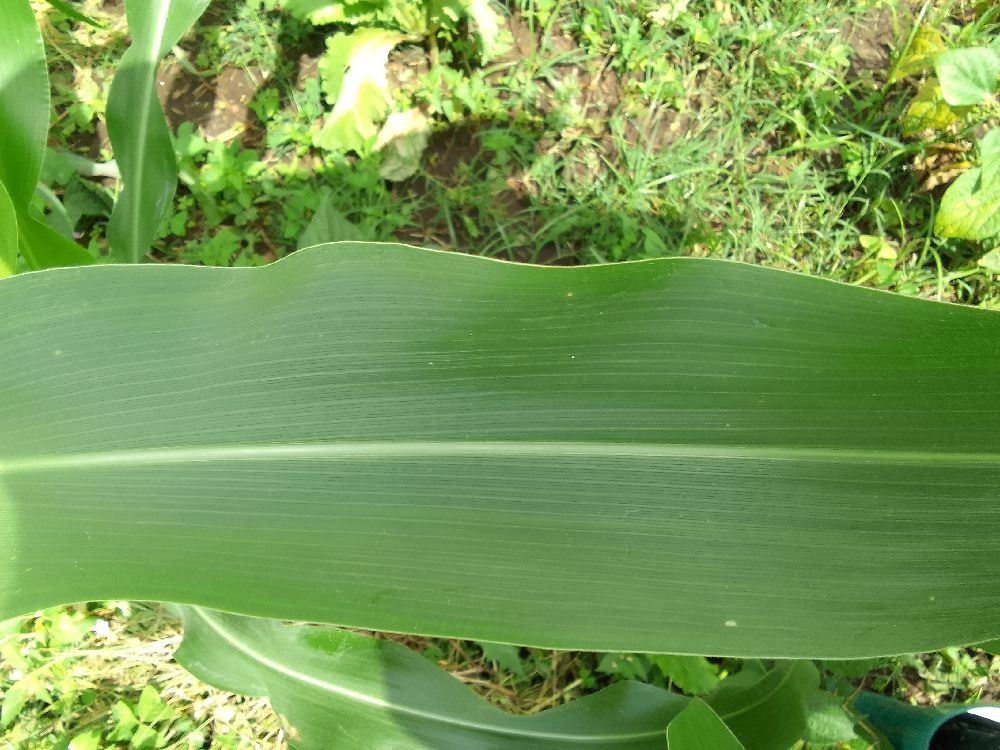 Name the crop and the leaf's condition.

maize, healthy
